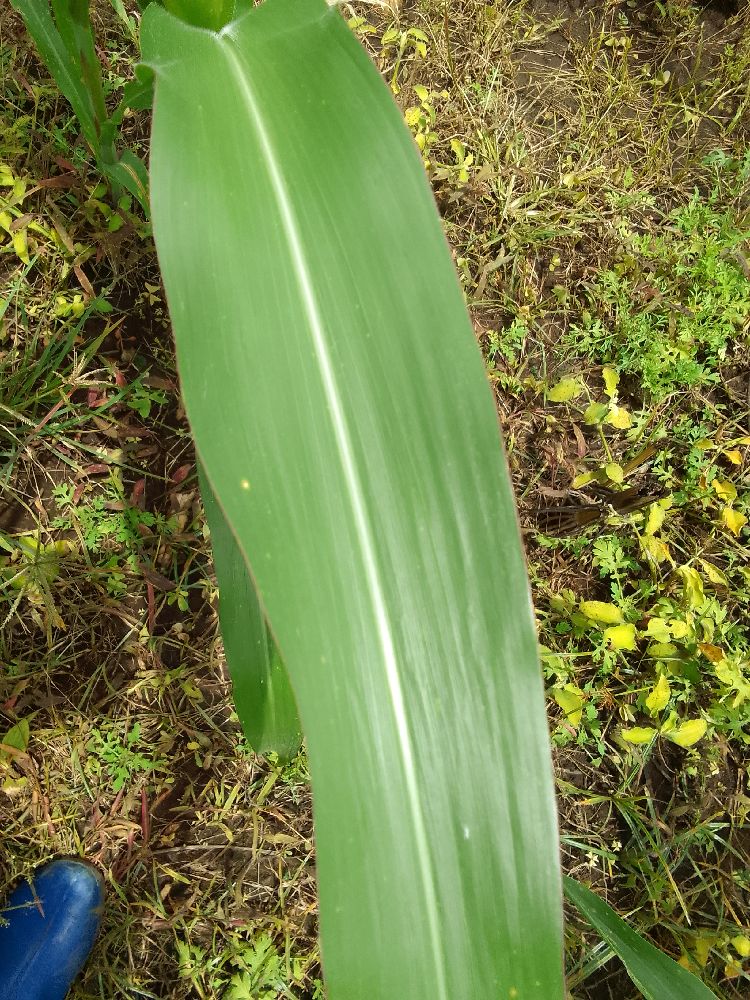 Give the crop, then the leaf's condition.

maize, healthy
